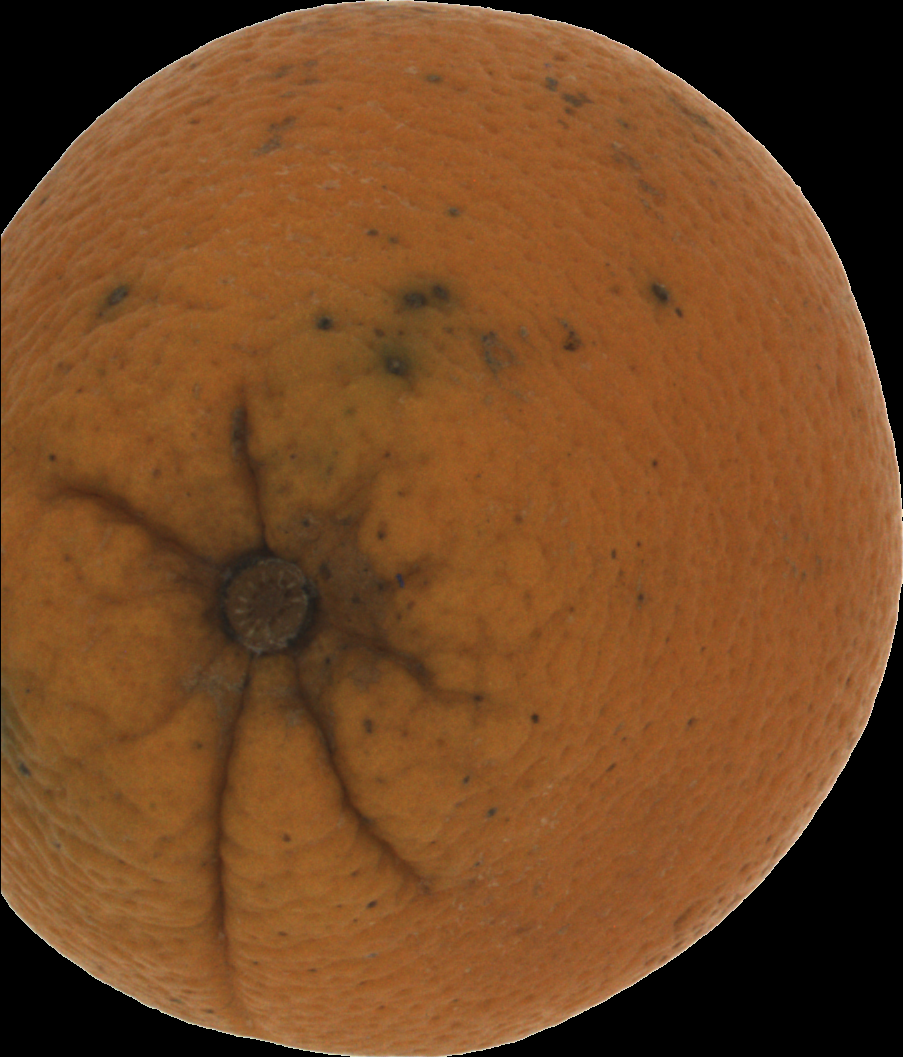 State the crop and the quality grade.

orange, bad
